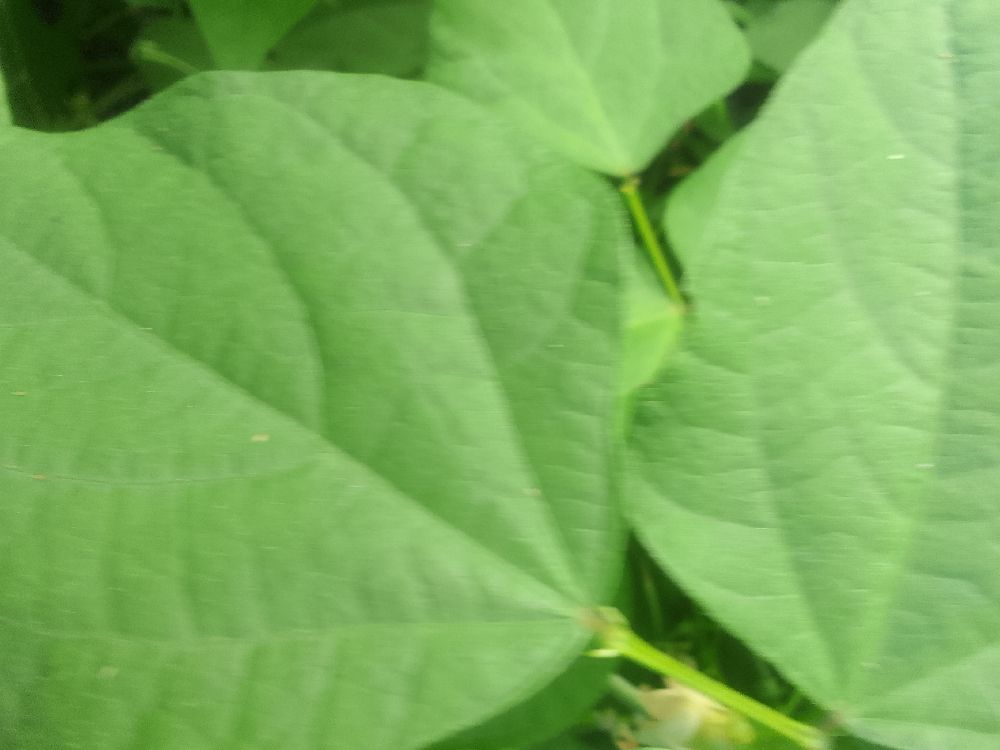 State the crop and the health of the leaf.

common bean, healthy
